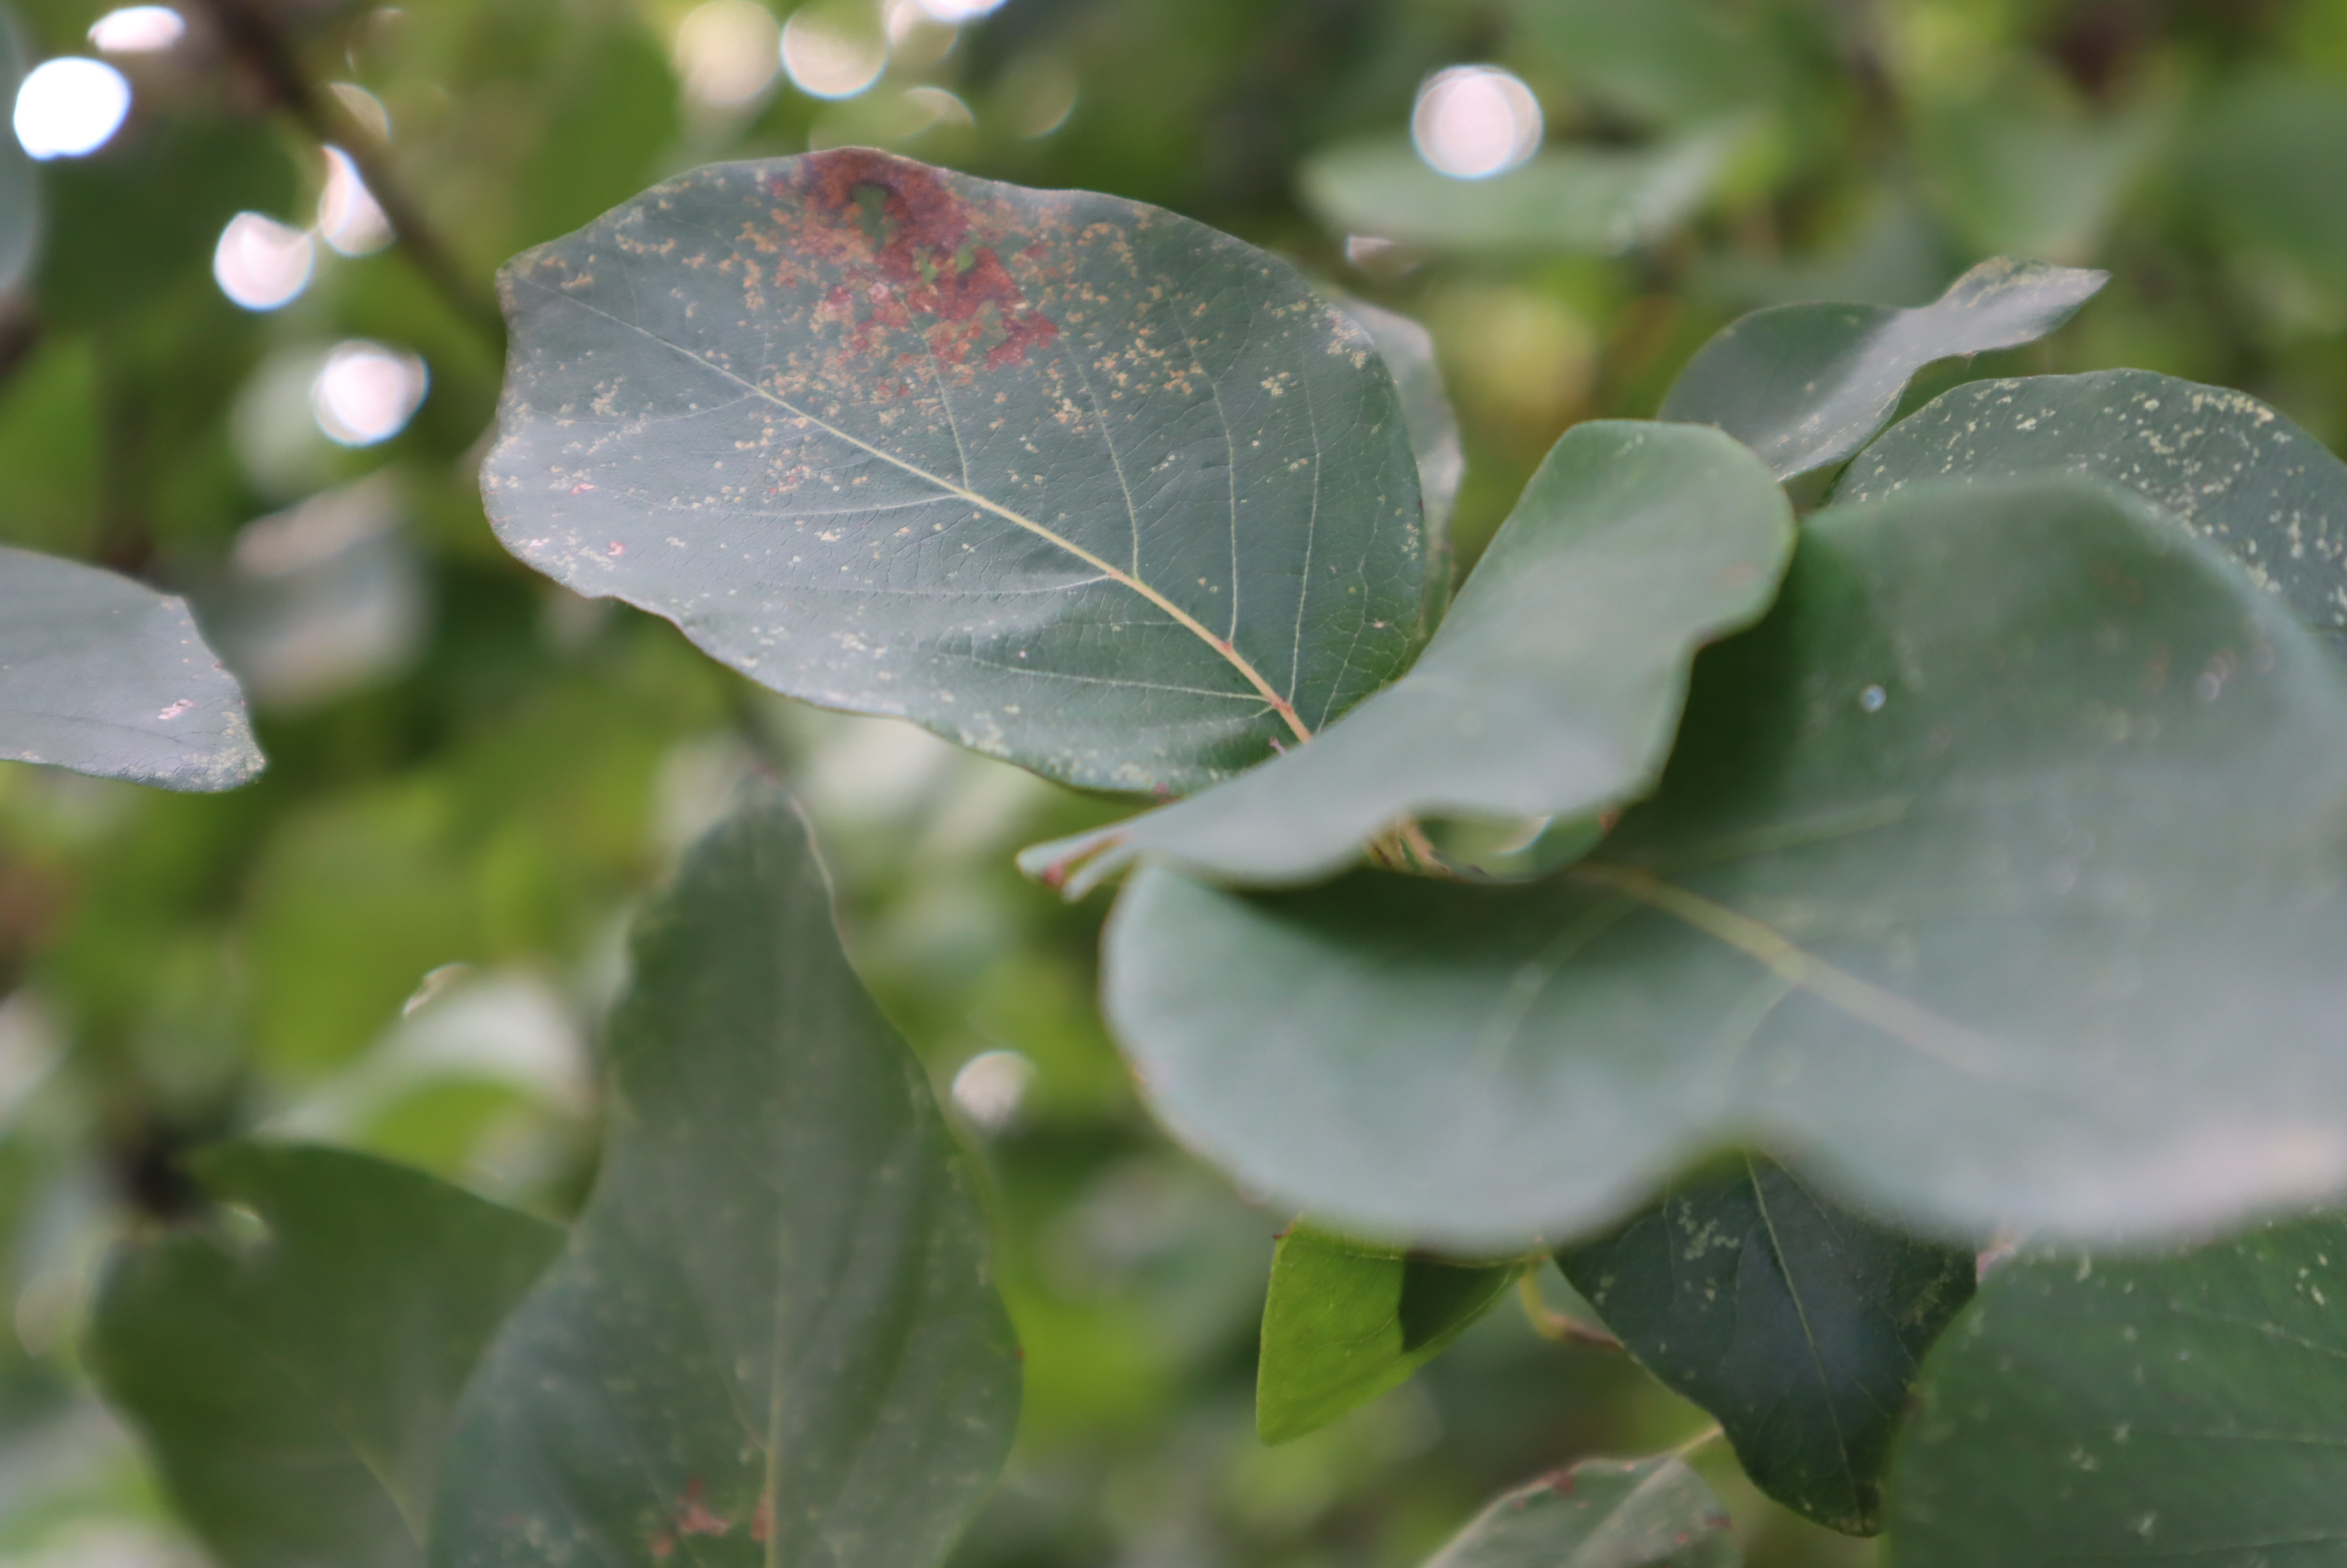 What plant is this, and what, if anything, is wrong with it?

quince, mites, quince leaf blight
